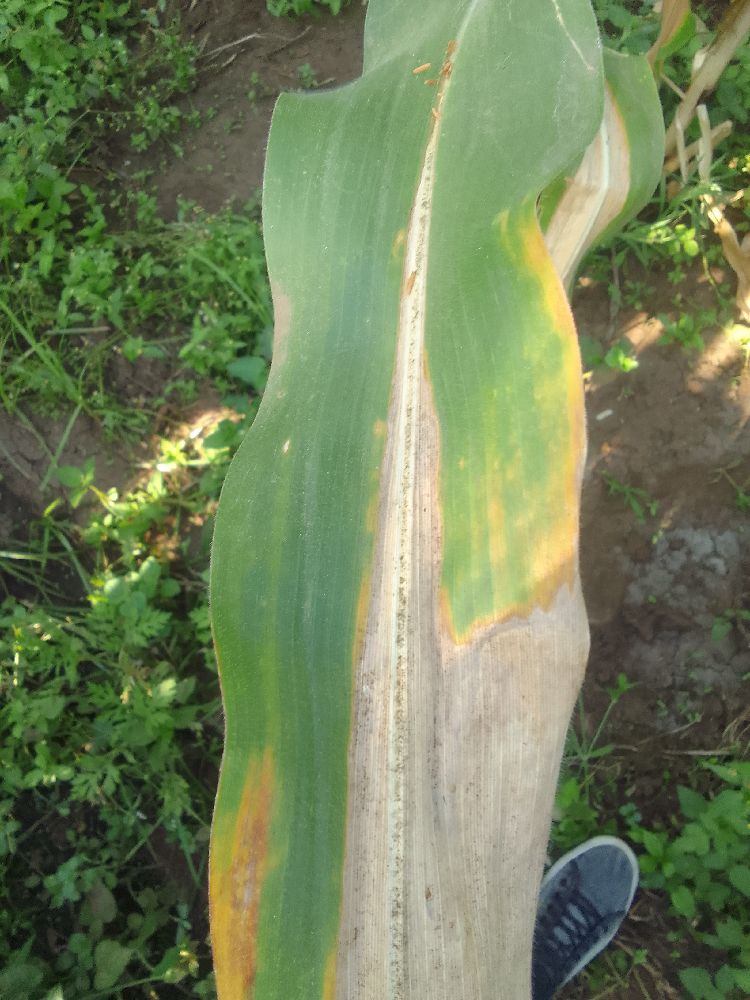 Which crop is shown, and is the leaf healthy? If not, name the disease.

maize, maize lethal necrosis
